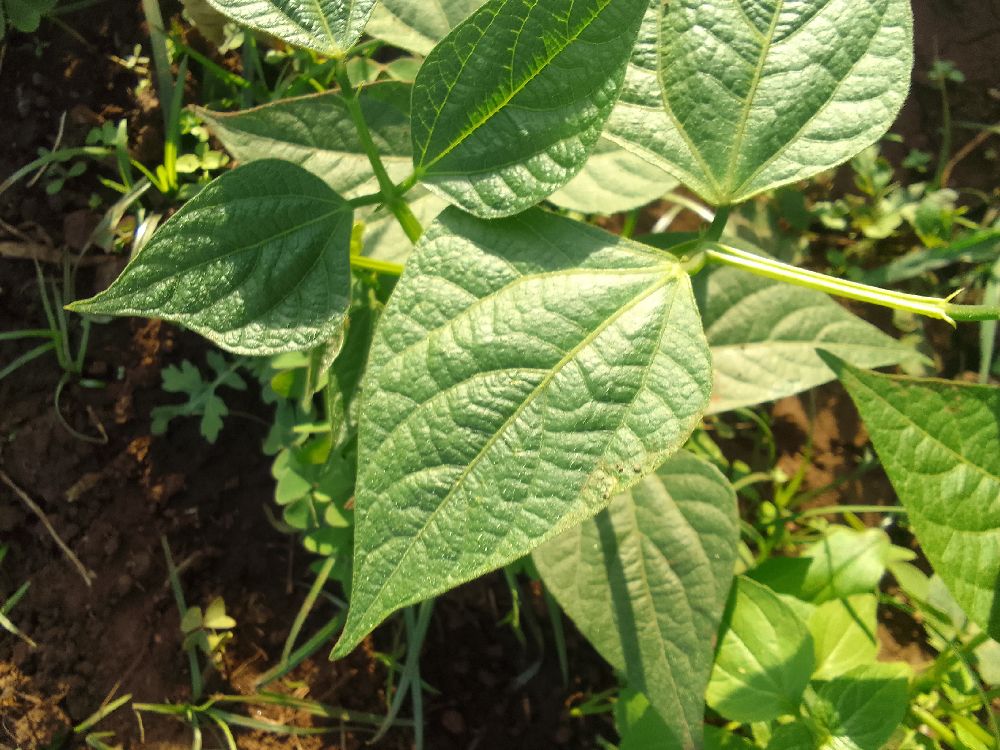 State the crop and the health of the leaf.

common bean, healthy
